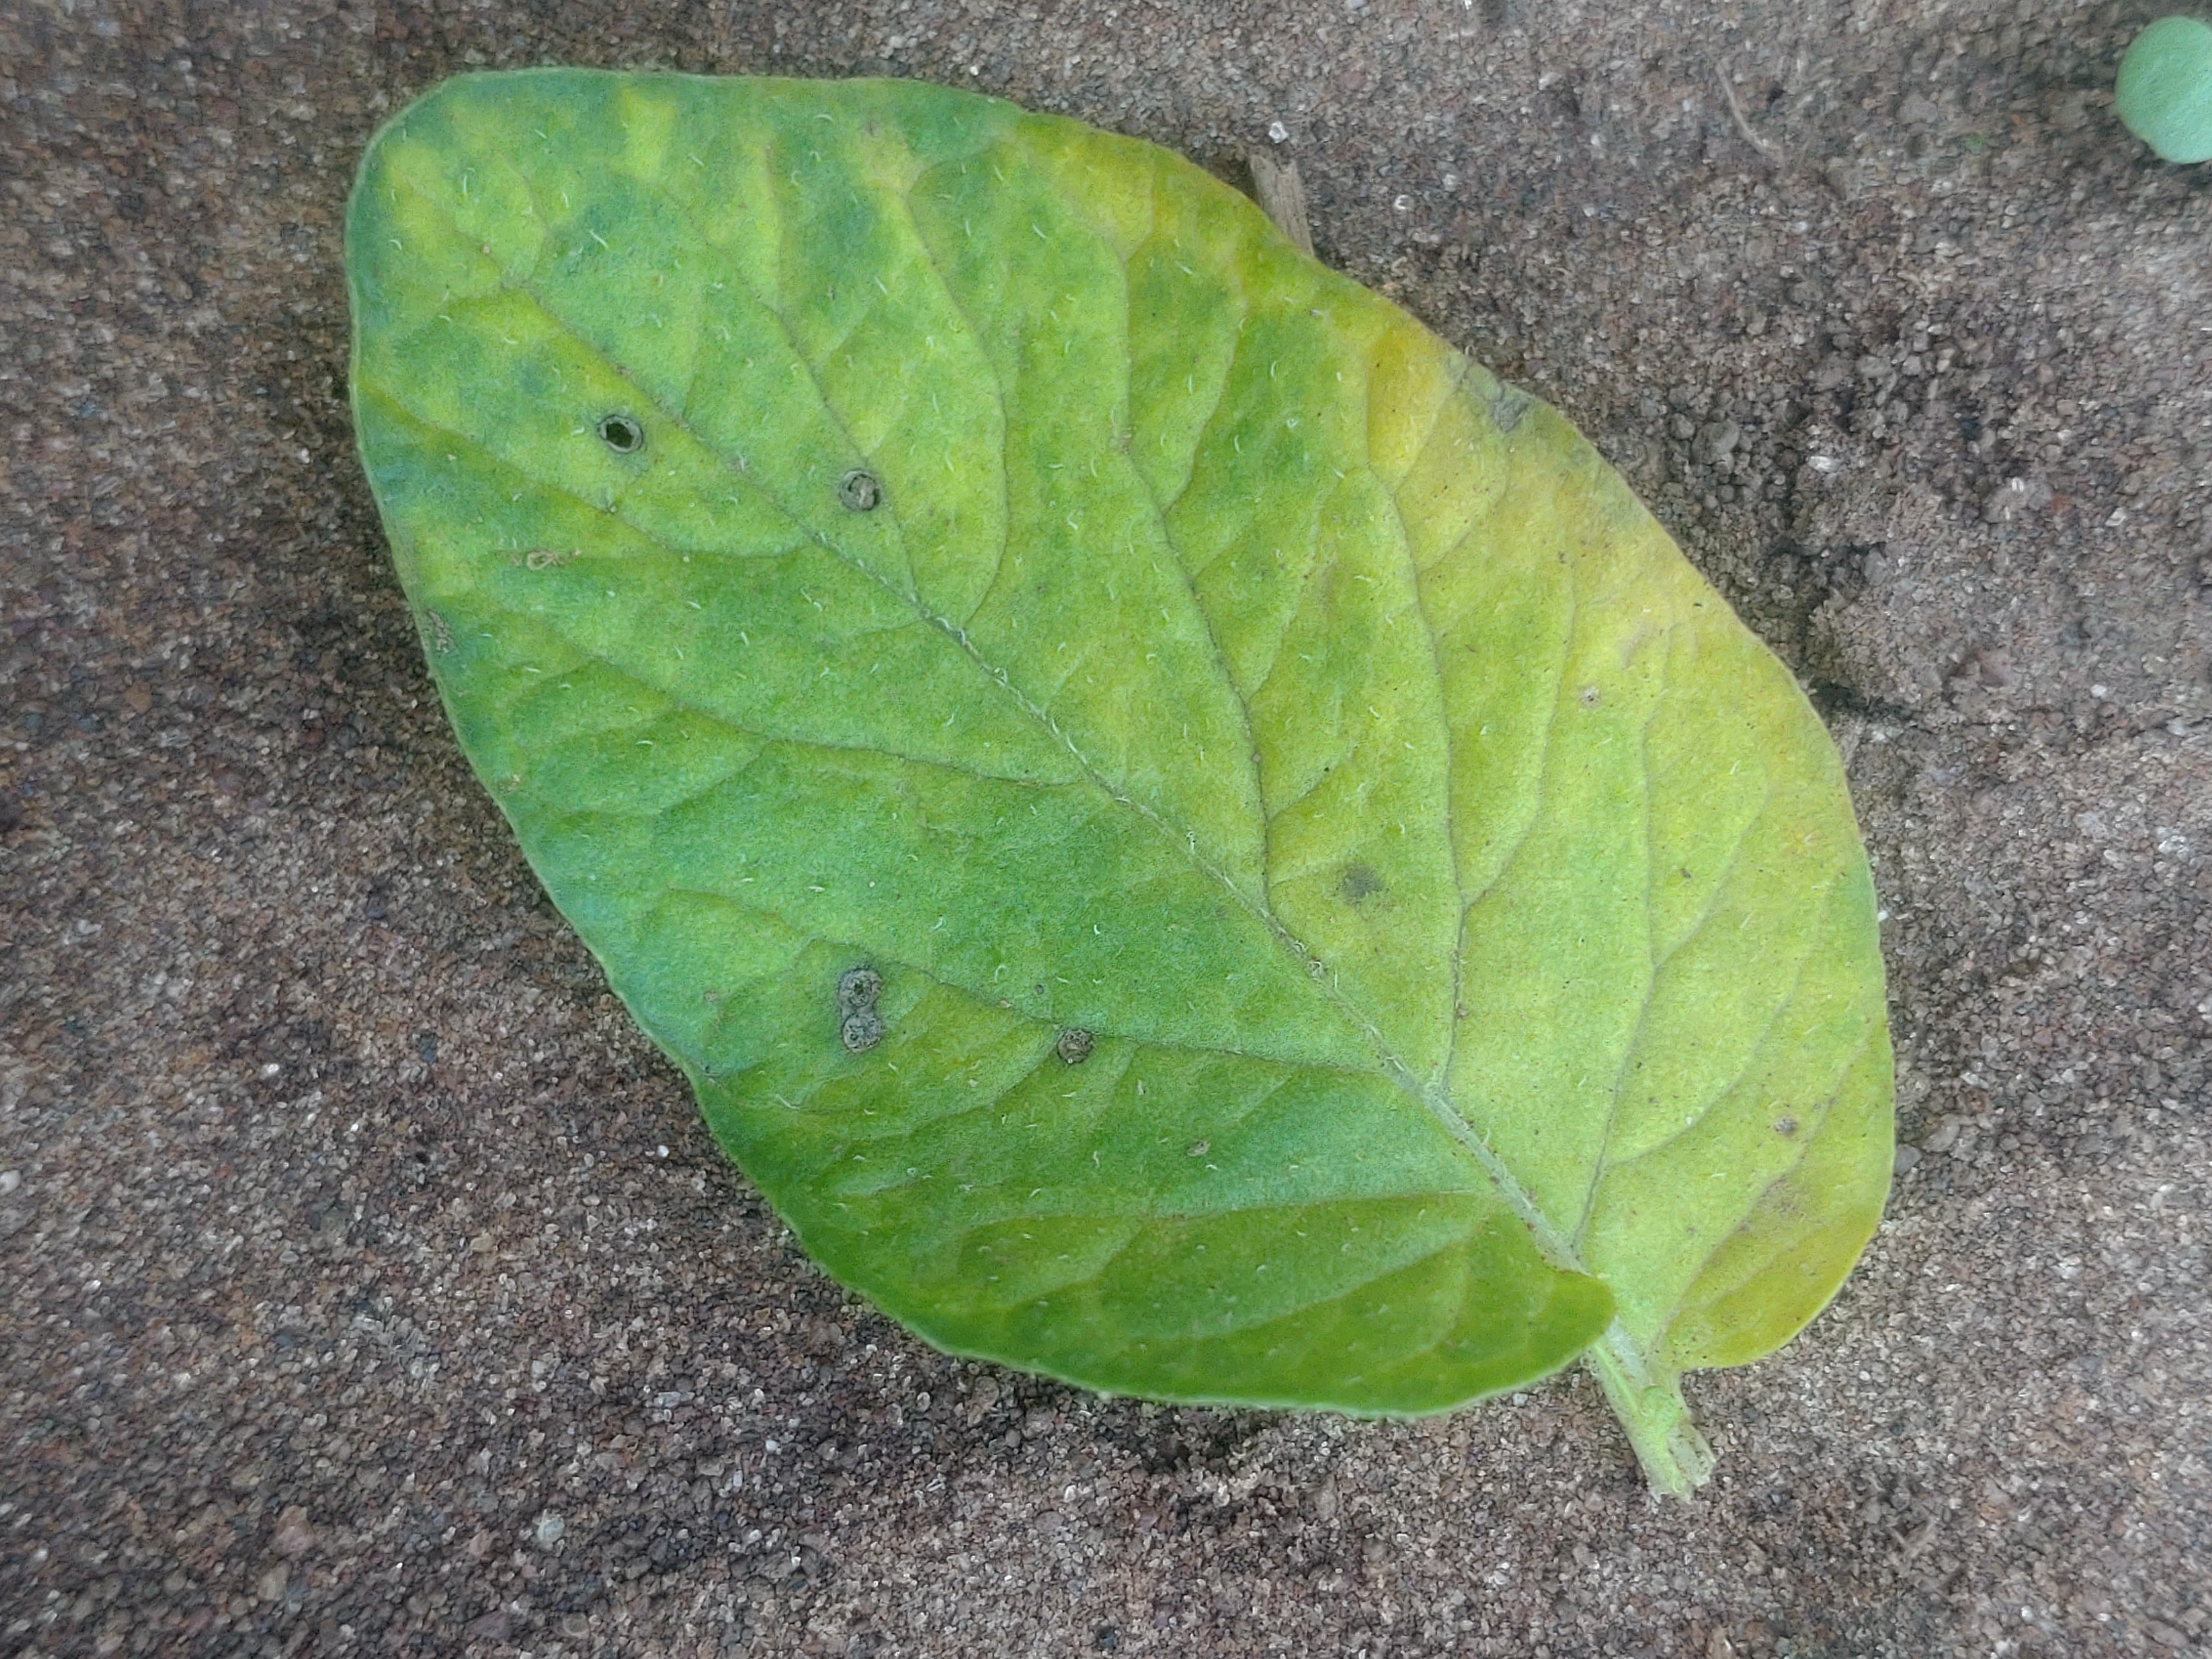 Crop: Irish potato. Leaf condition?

late blight
